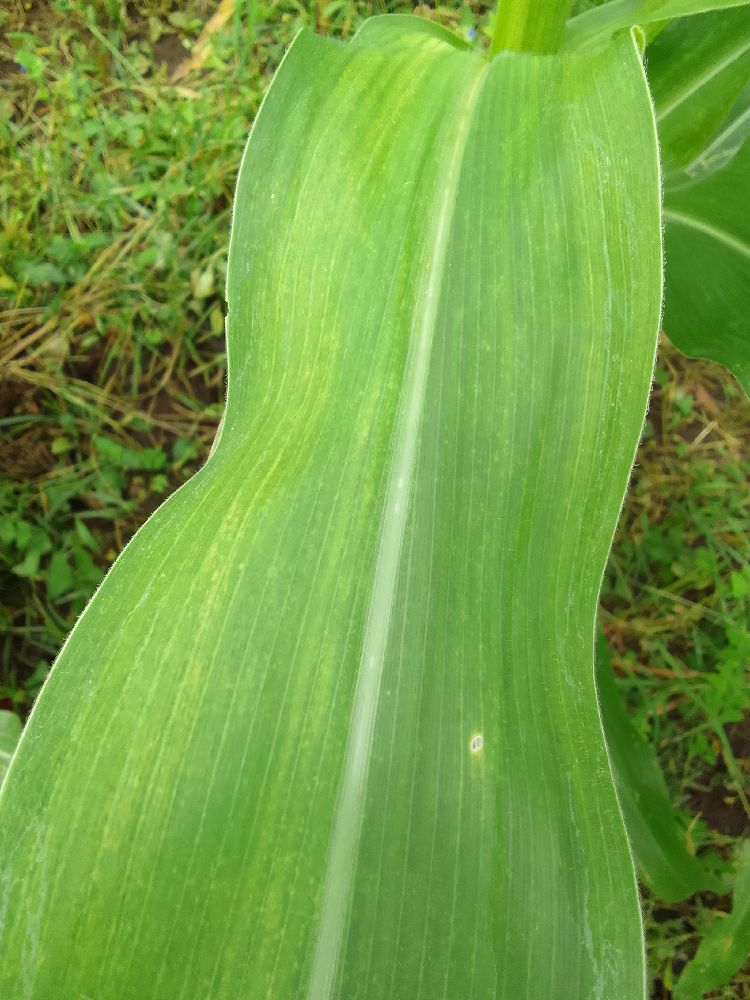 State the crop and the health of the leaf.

maize, maize lethal necrosis
